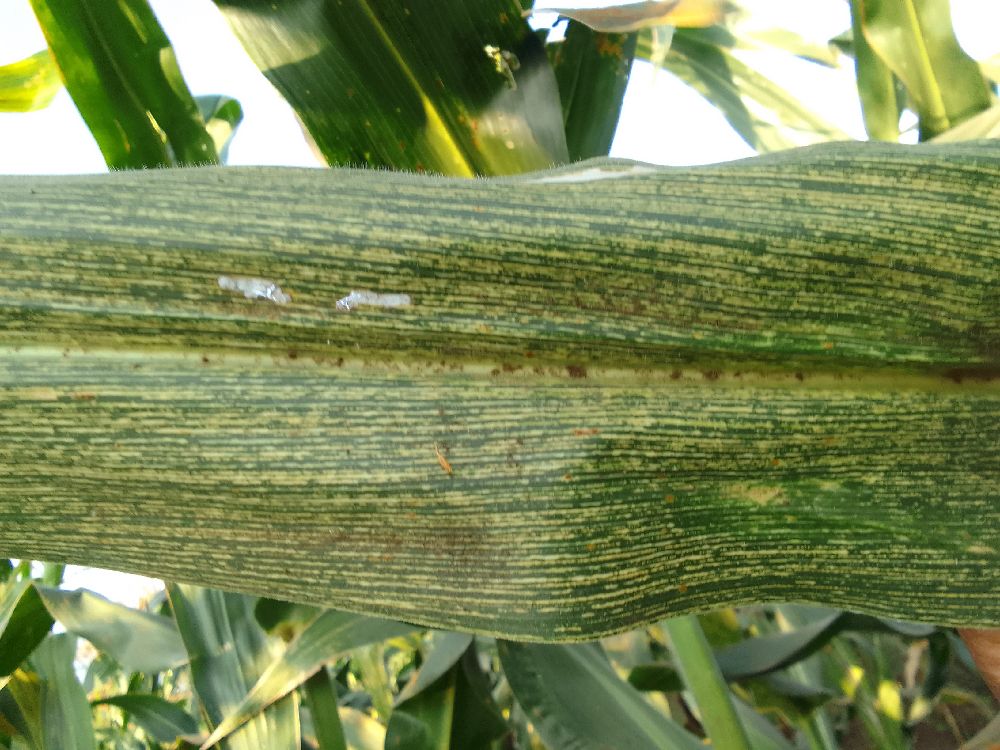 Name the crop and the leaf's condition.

maize, maize streak virus
